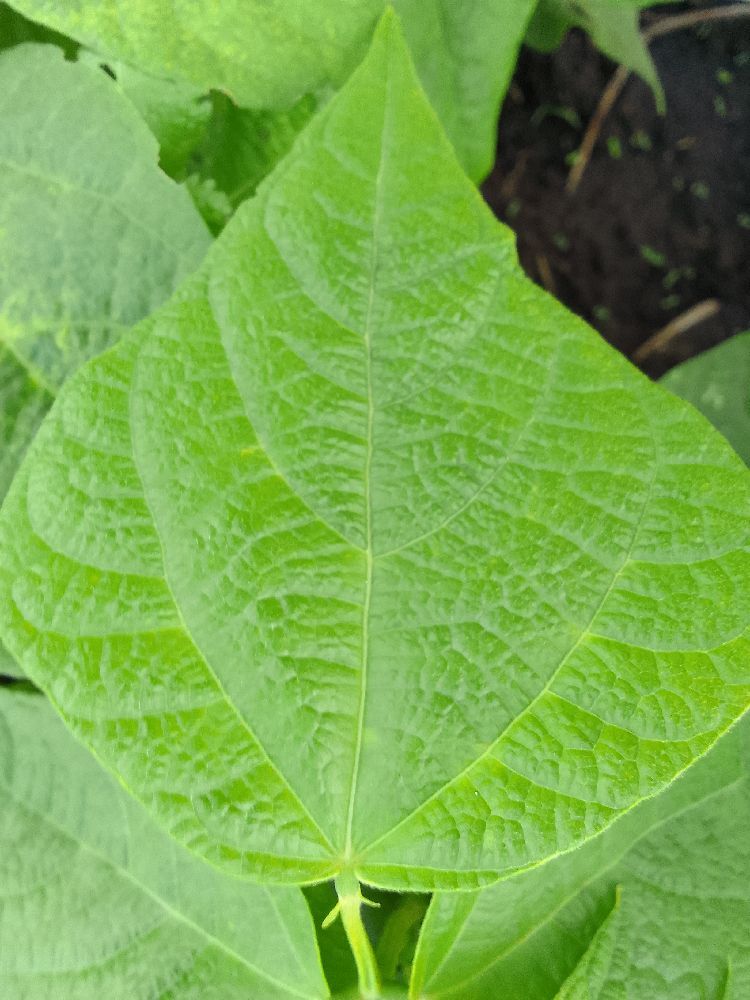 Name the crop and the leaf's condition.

common bean, healthy
